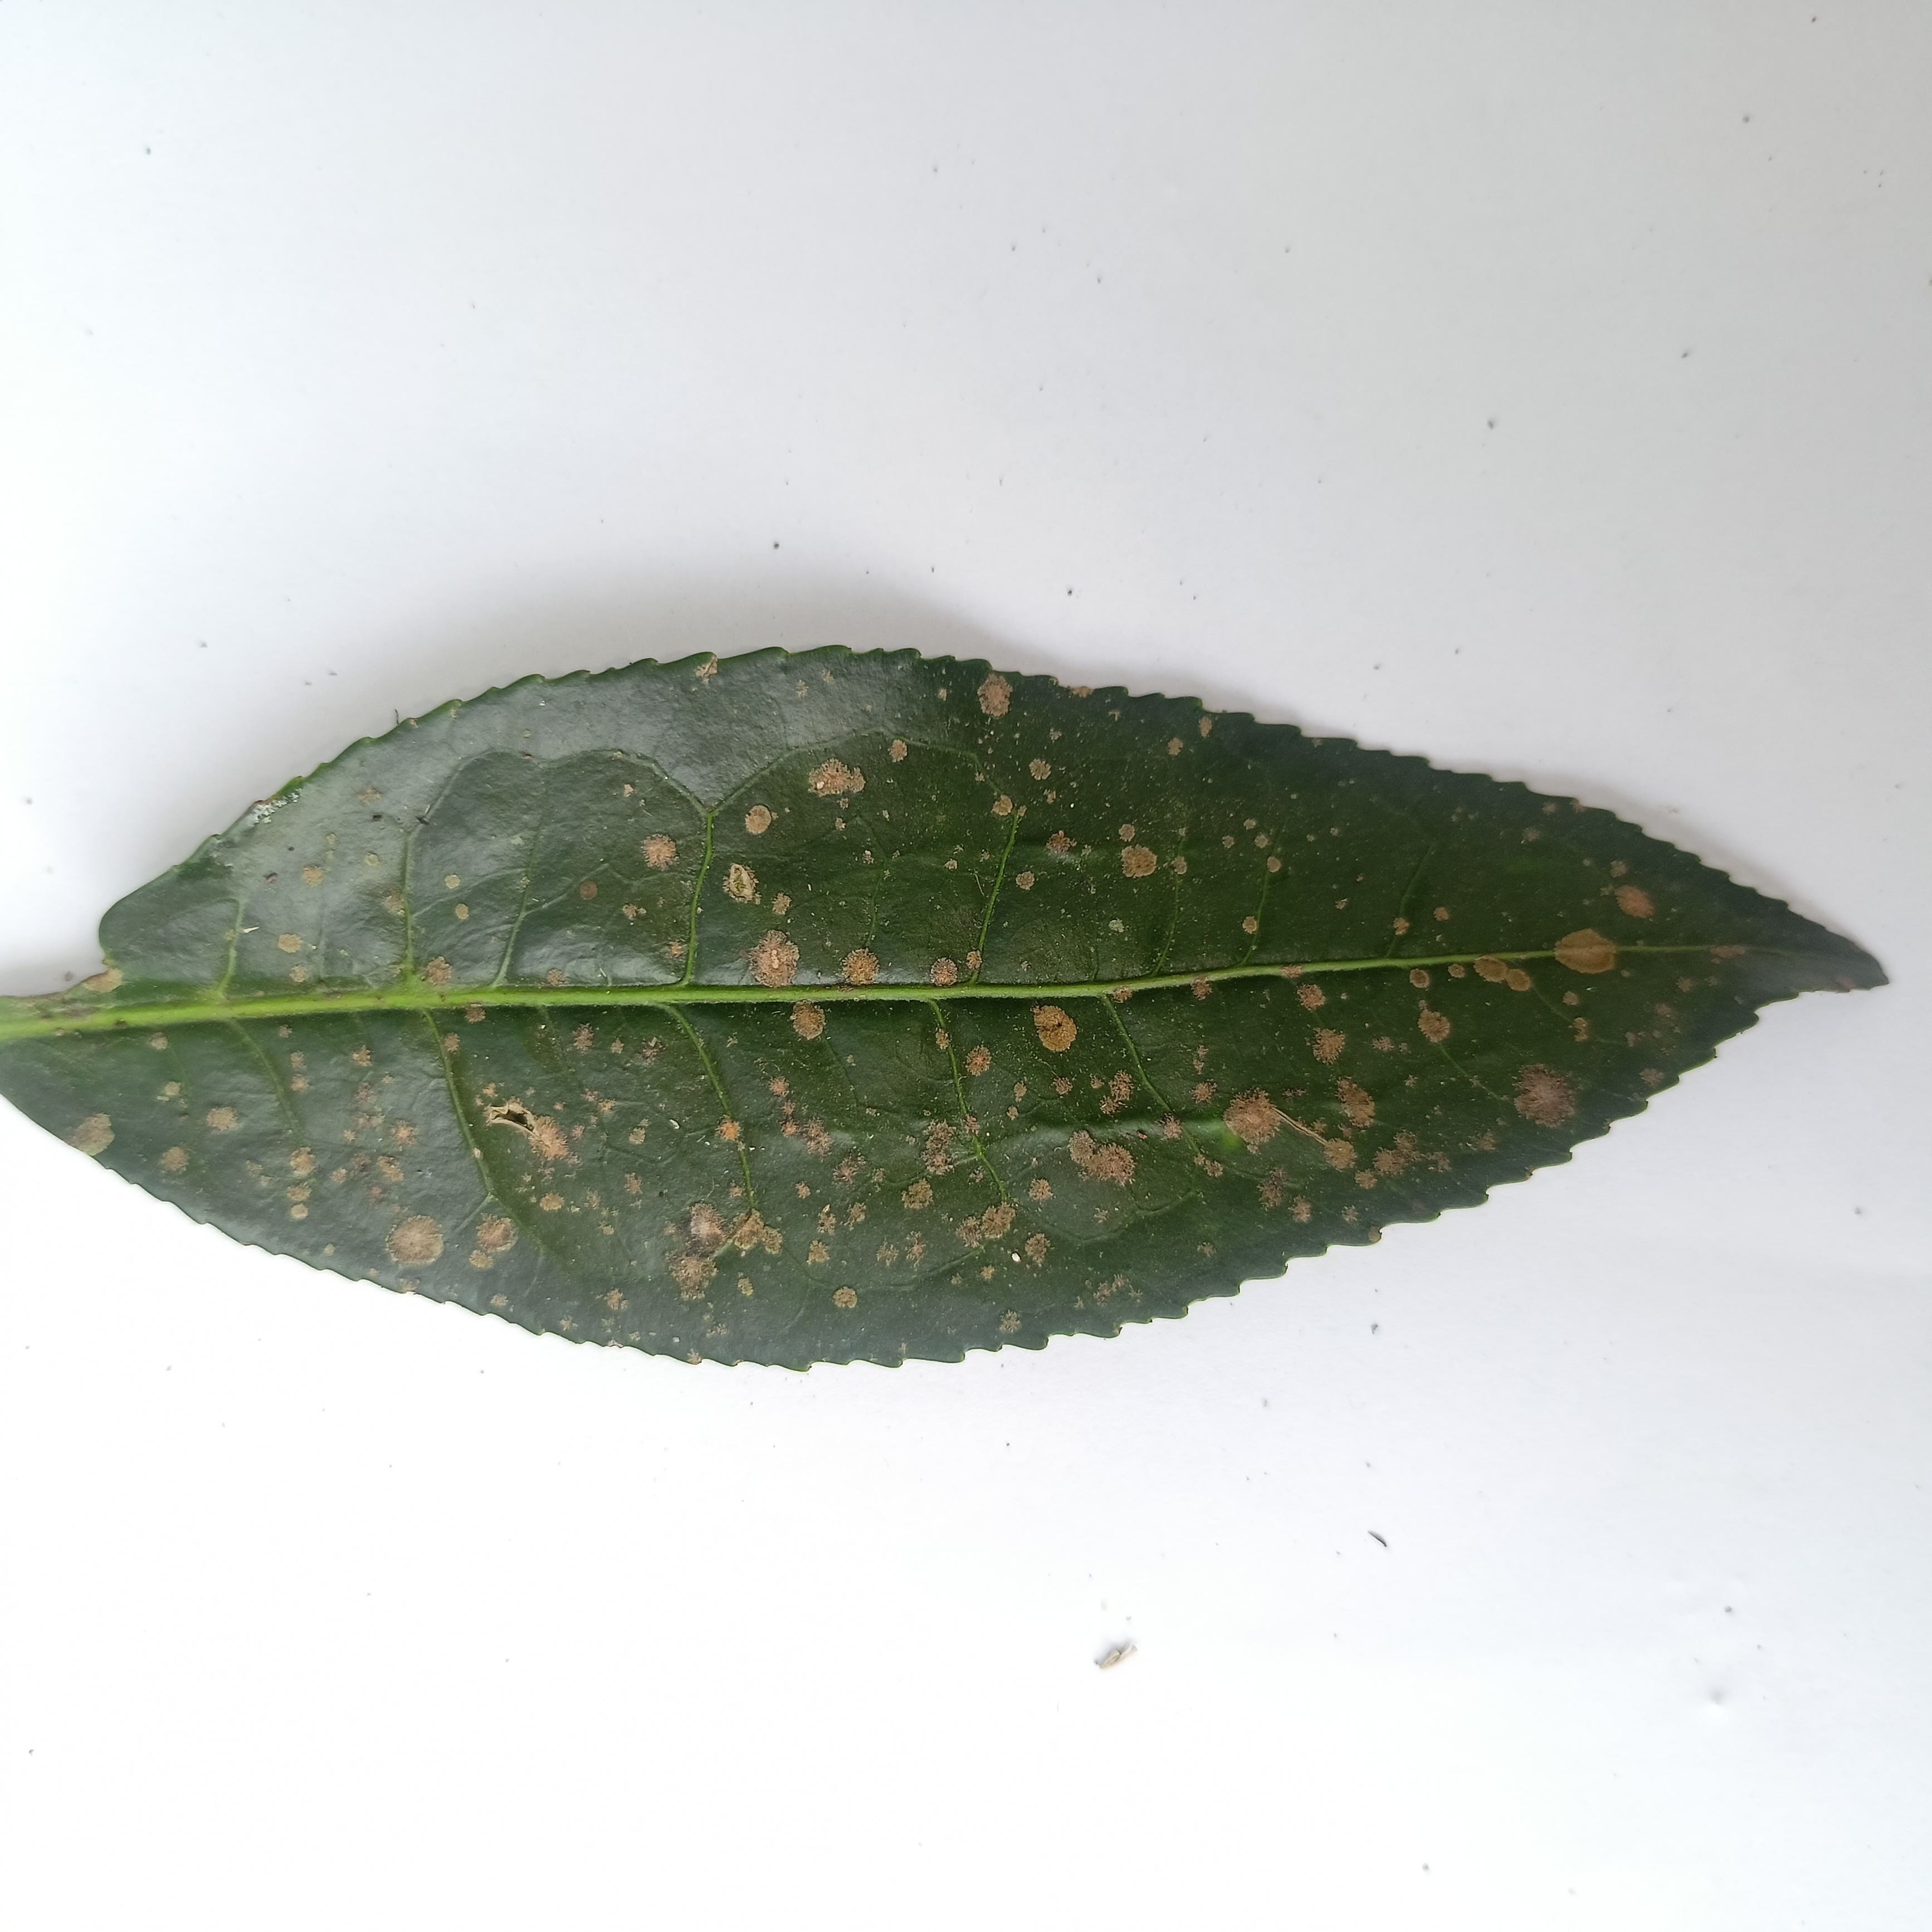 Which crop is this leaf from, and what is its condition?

tea, algal leaf
